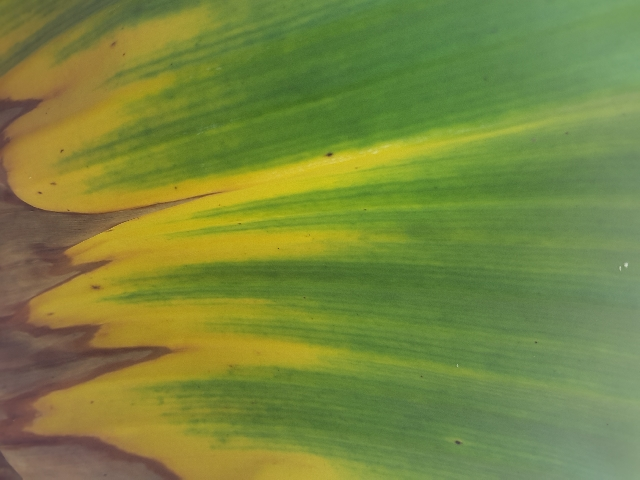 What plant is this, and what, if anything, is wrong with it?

banana, fusarium wilt race 1
